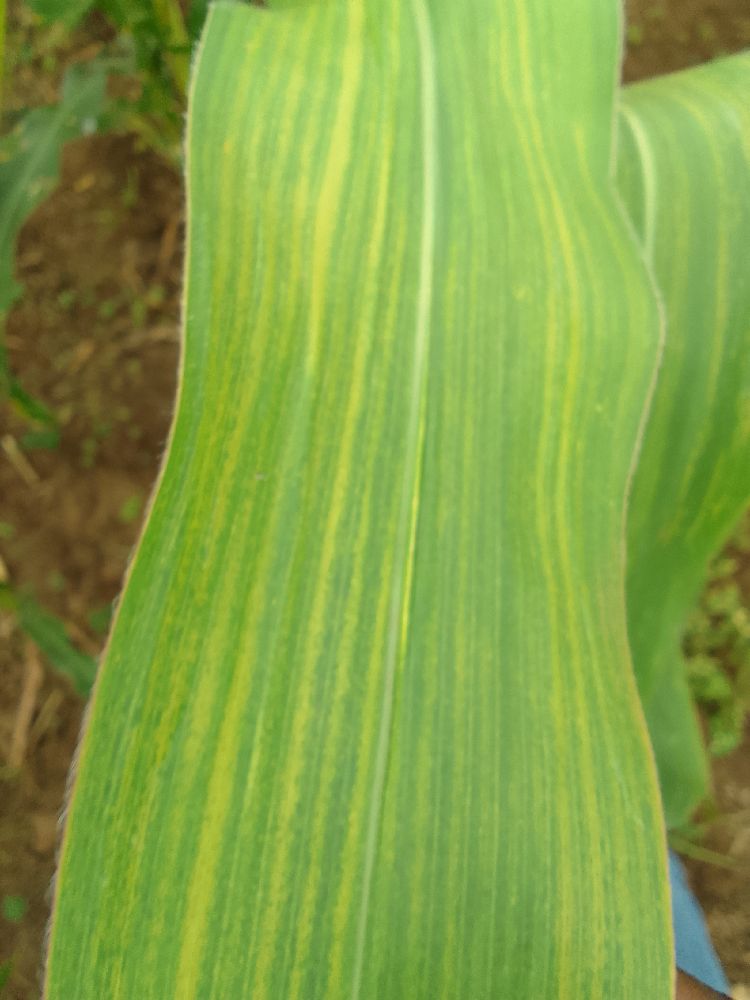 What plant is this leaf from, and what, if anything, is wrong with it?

maize, maize lethal necrosis
